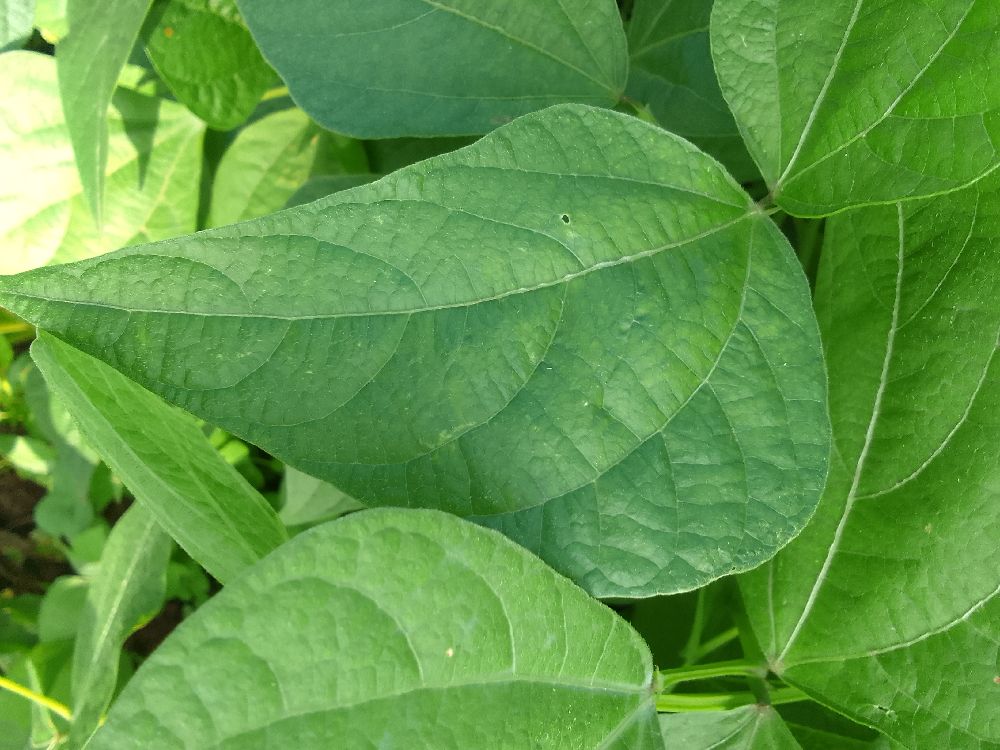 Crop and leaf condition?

common bean, healthy
